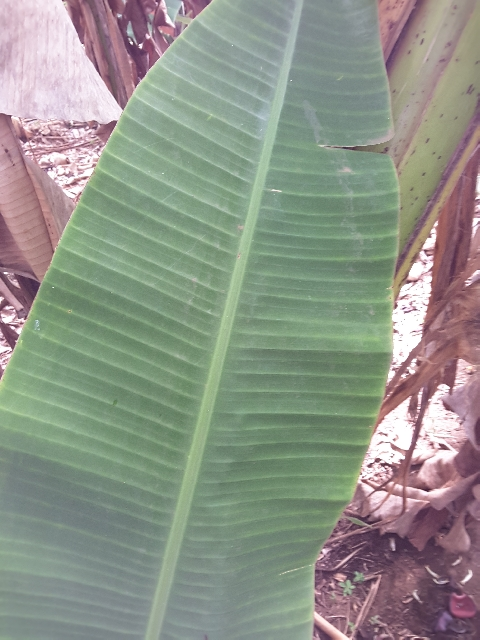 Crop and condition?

banana, healthy
